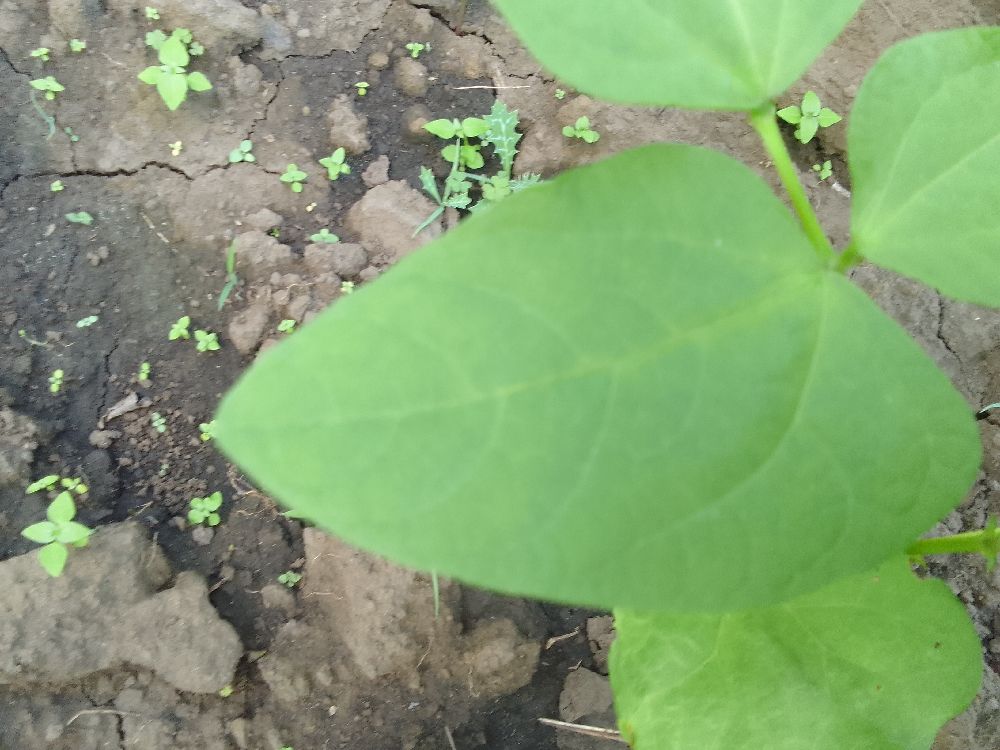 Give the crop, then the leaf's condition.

common bean, healthy
